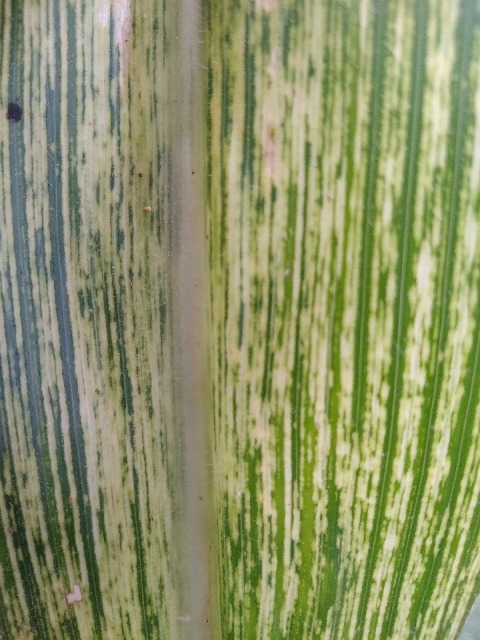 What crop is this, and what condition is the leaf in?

maize, maize streak virus
